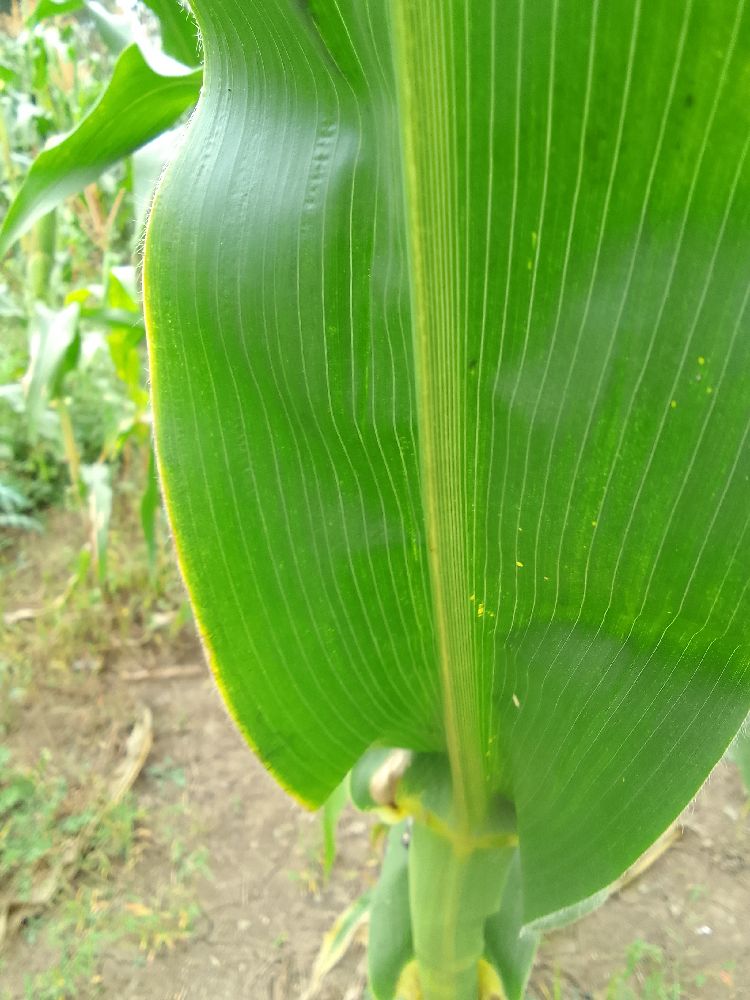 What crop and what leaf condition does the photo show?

maize, healthy
